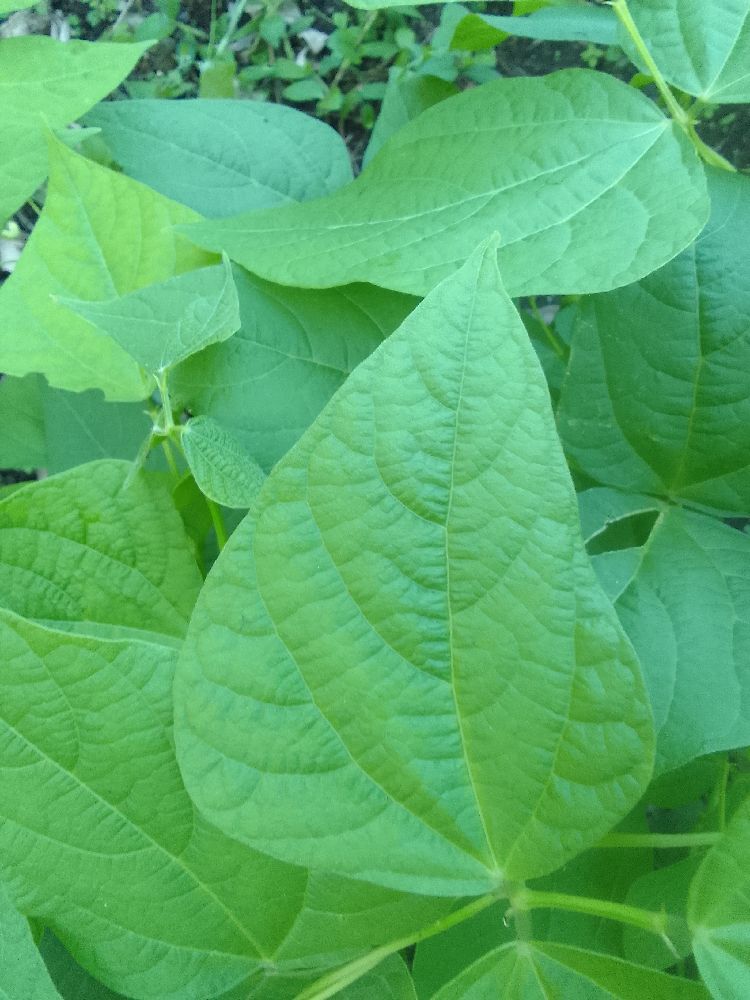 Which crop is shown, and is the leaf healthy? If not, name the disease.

common bean, healthy
